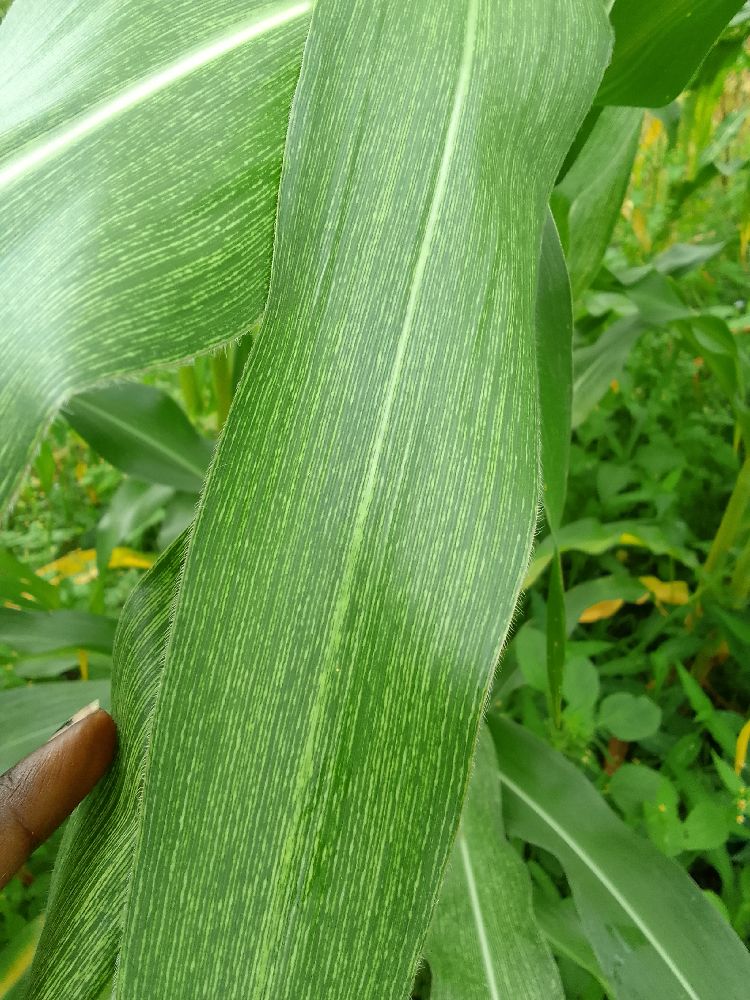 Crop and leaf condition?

maize, maize streak virus
